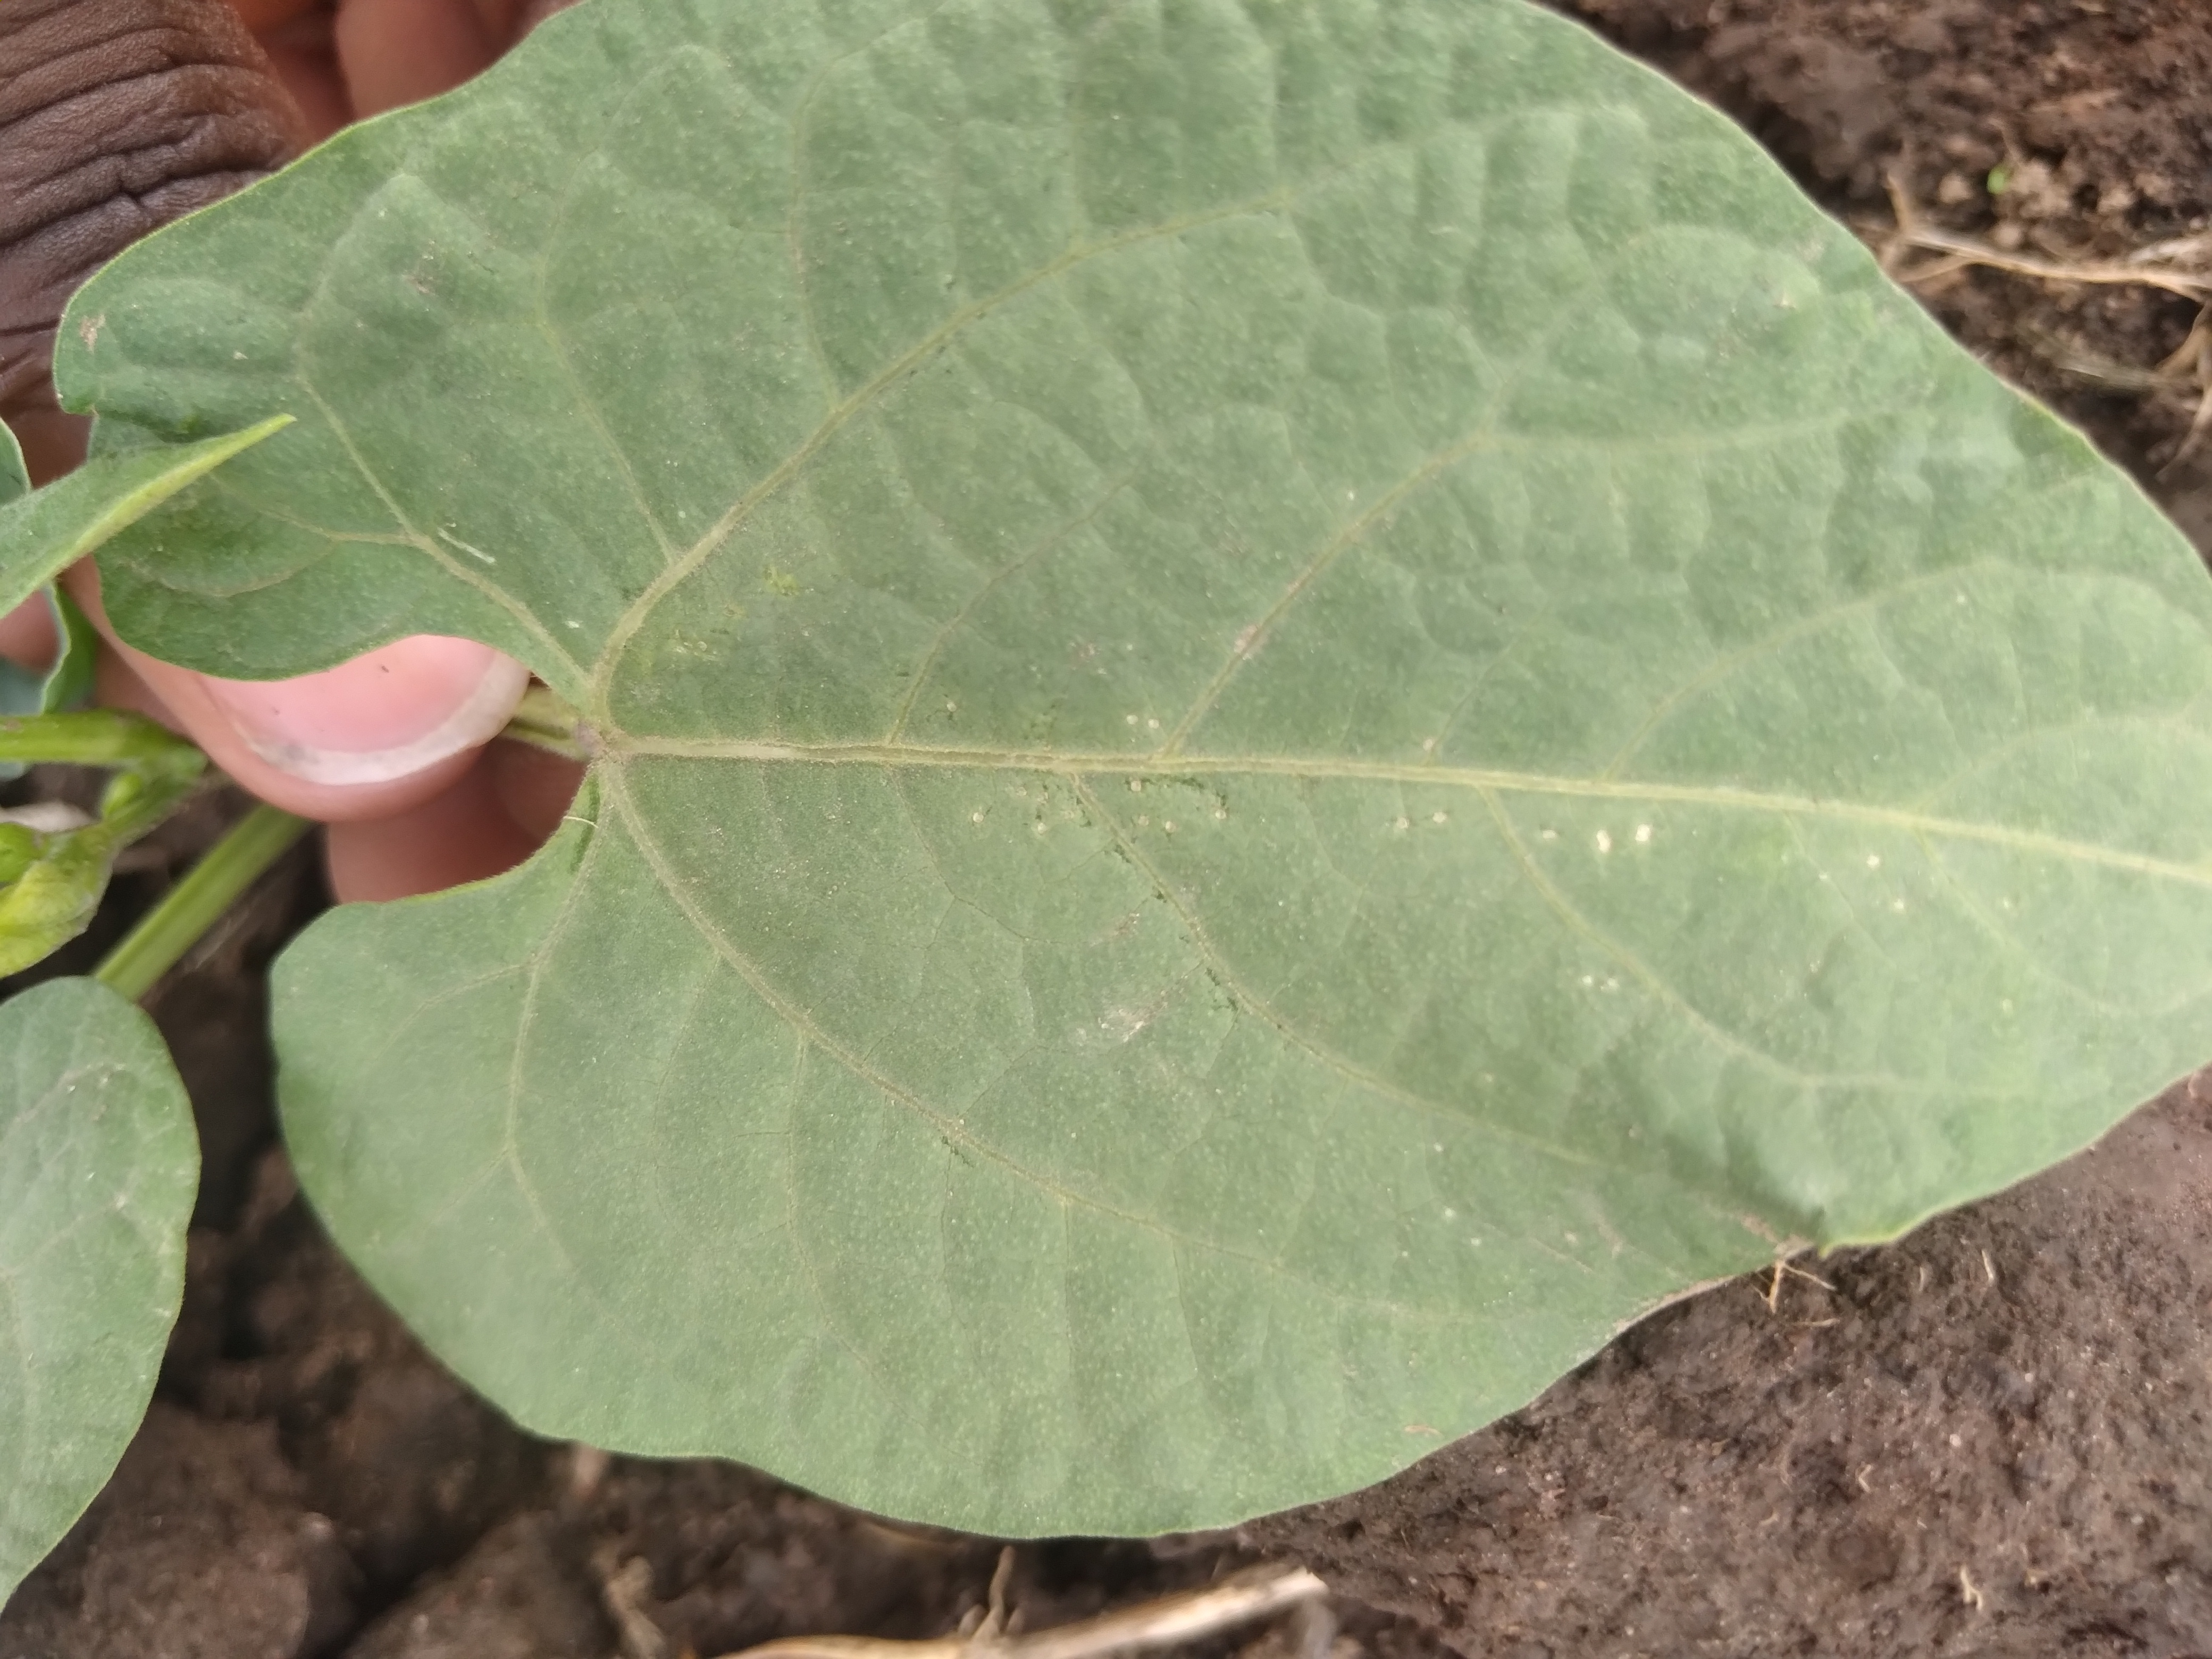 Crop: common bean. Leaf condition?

healthy
